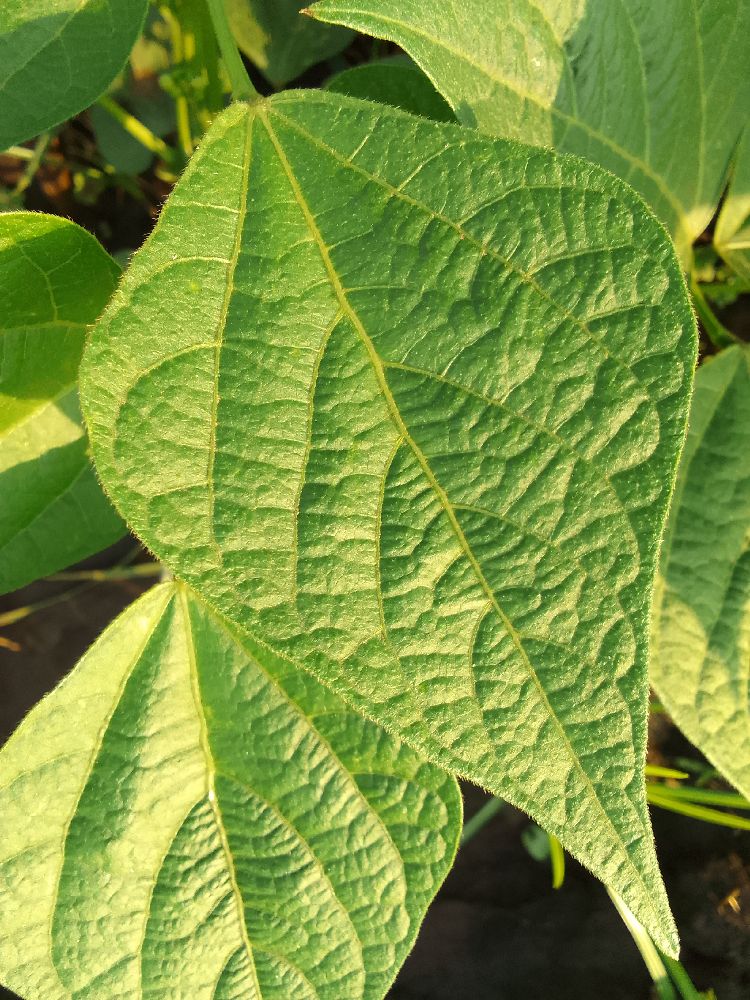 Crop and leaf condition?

common bean, healthy
